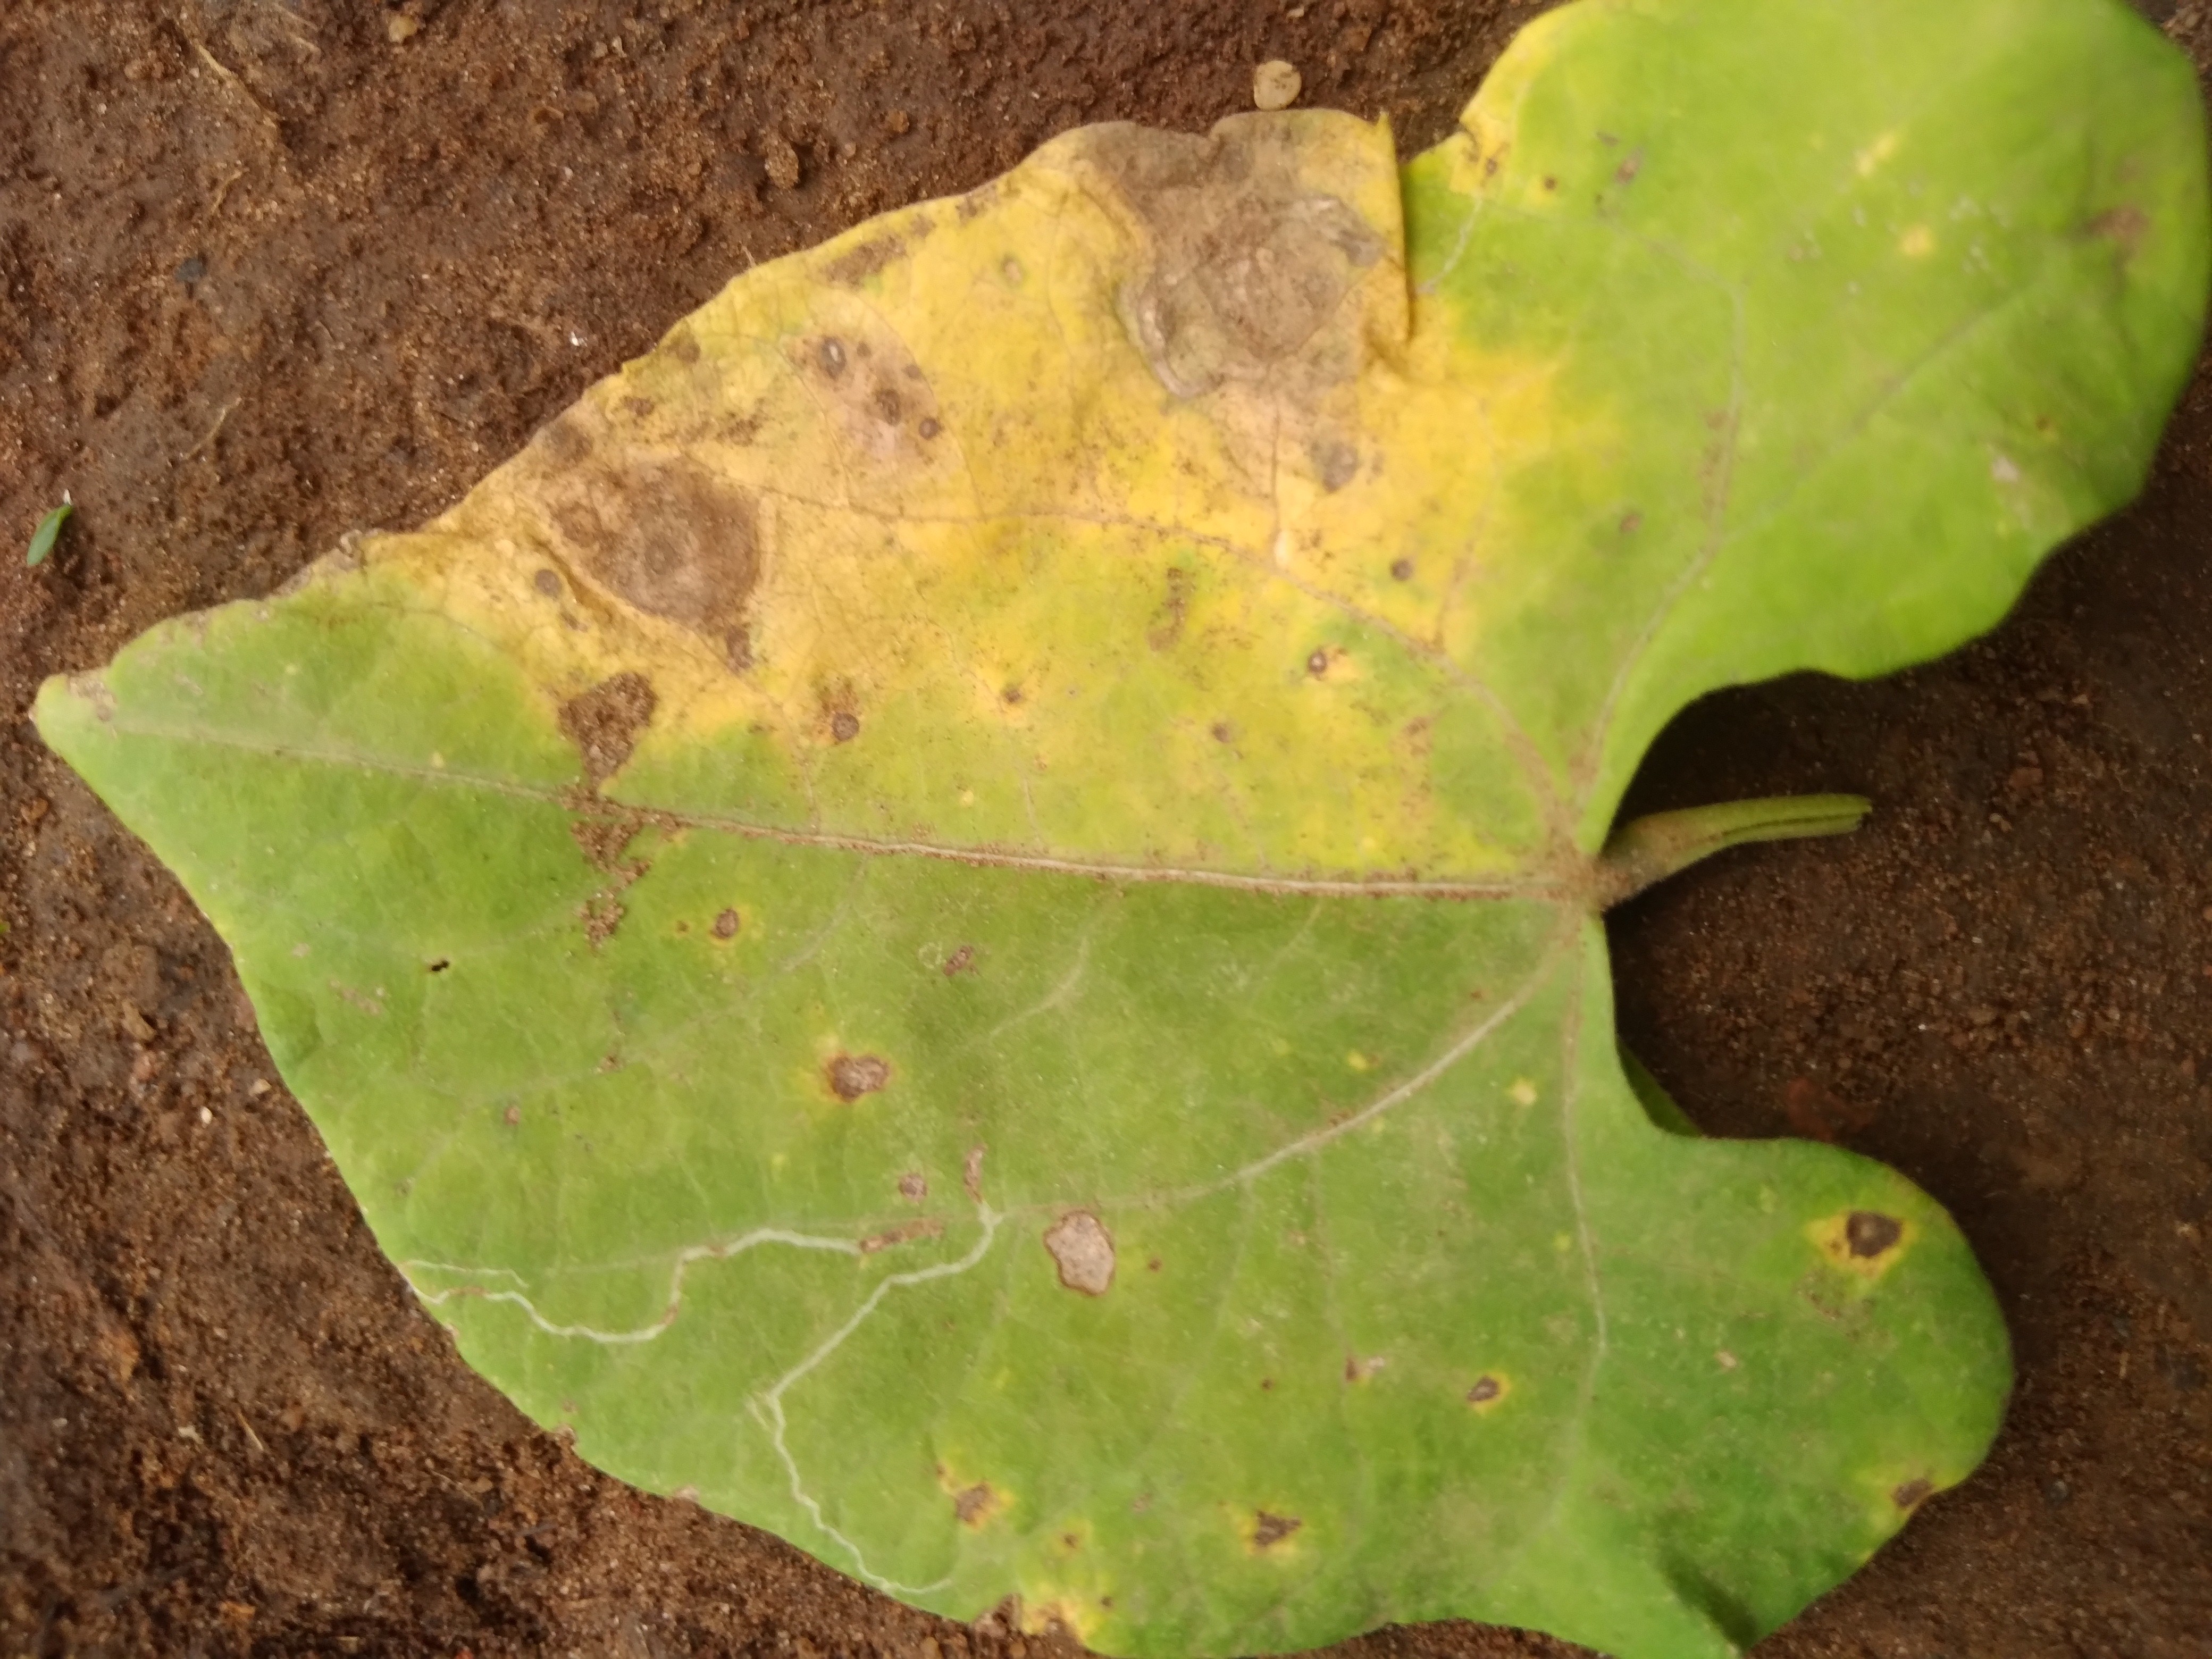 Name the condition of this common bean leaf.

rust
